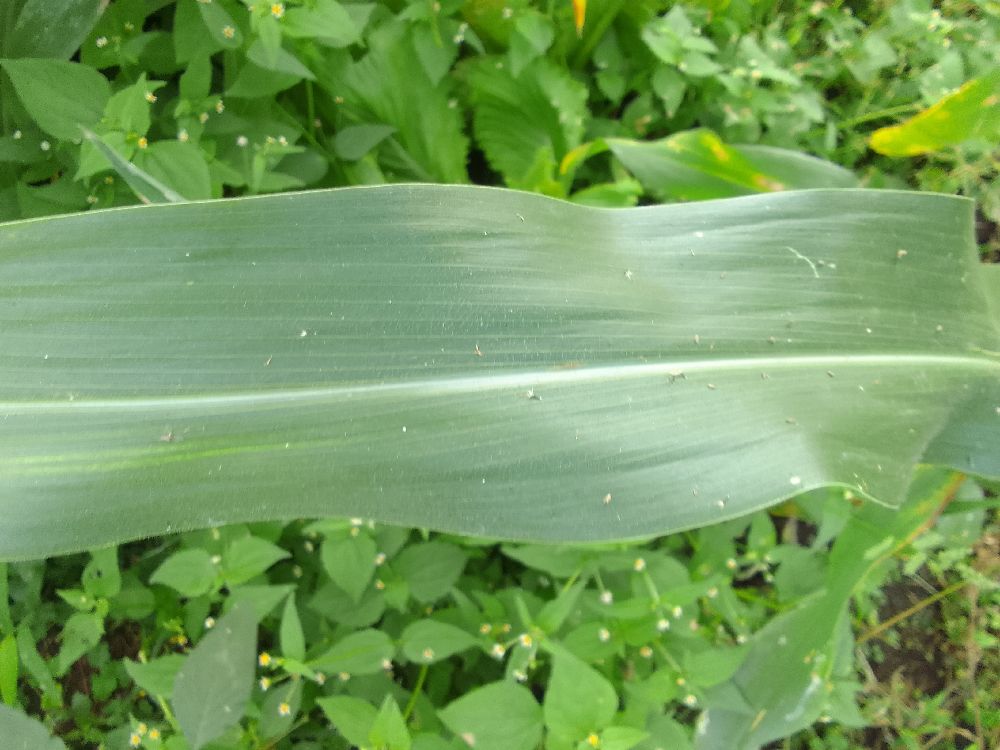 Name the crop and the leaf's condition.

maize, healthy
